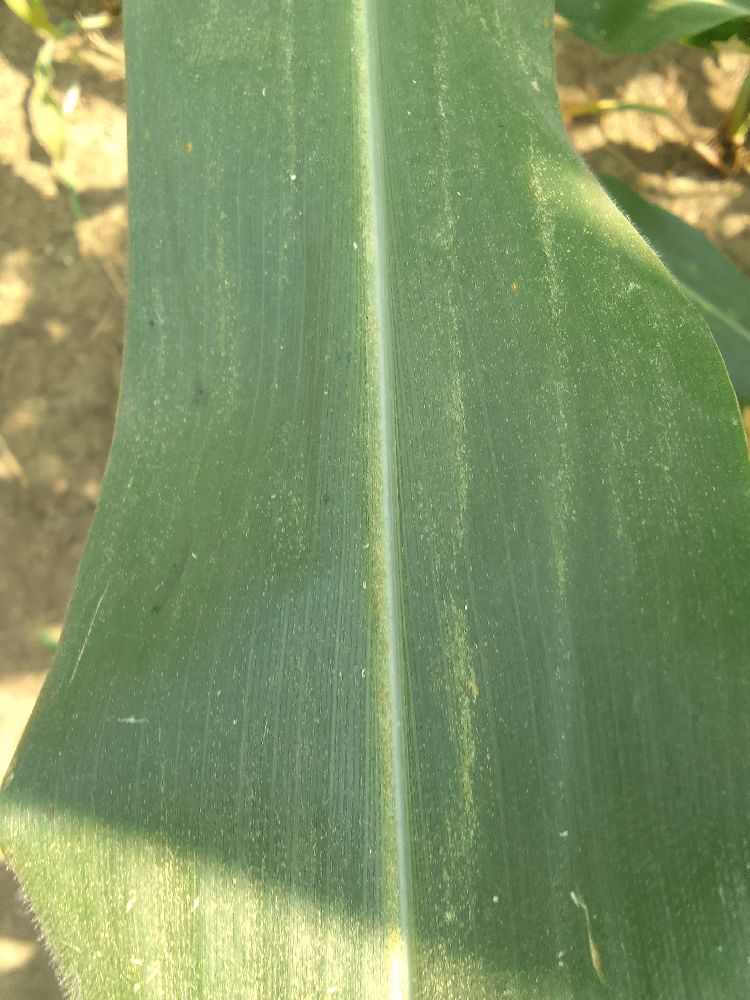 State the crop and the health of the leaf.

maize, healthy
